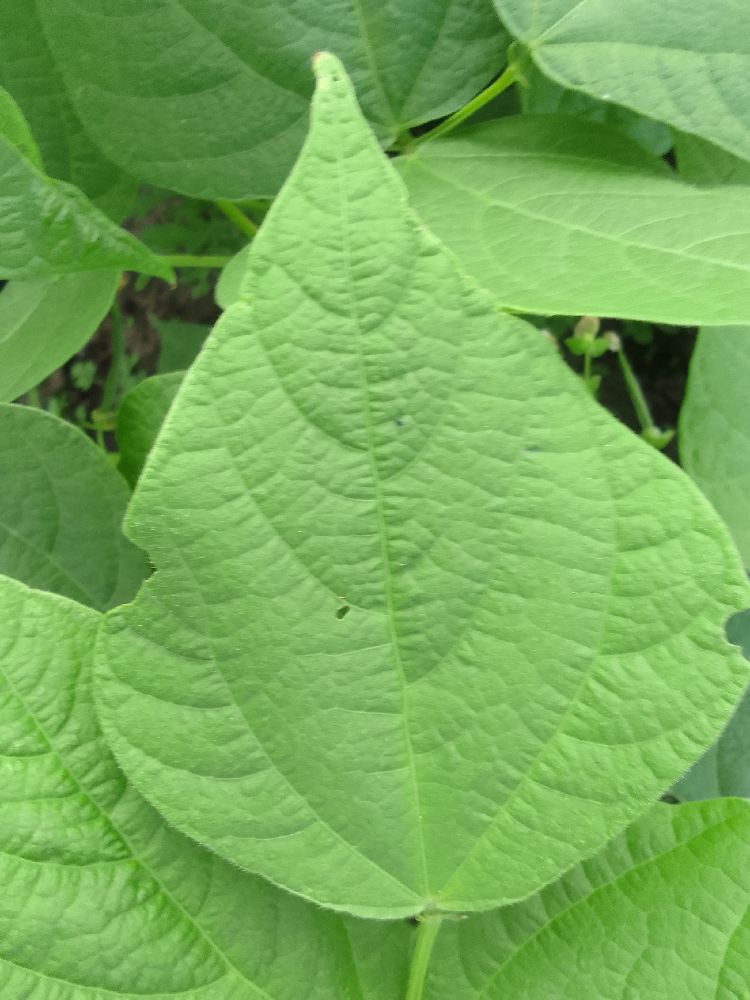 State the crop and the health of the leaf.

common bean, healthy
